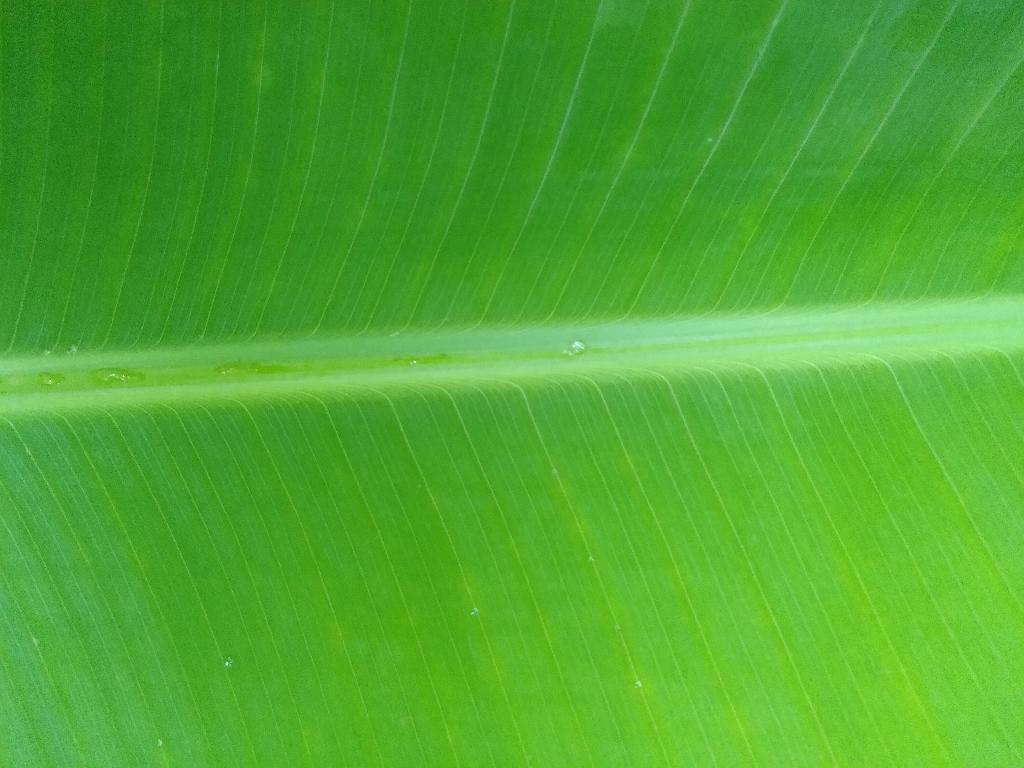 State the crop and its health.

banana, healthy
